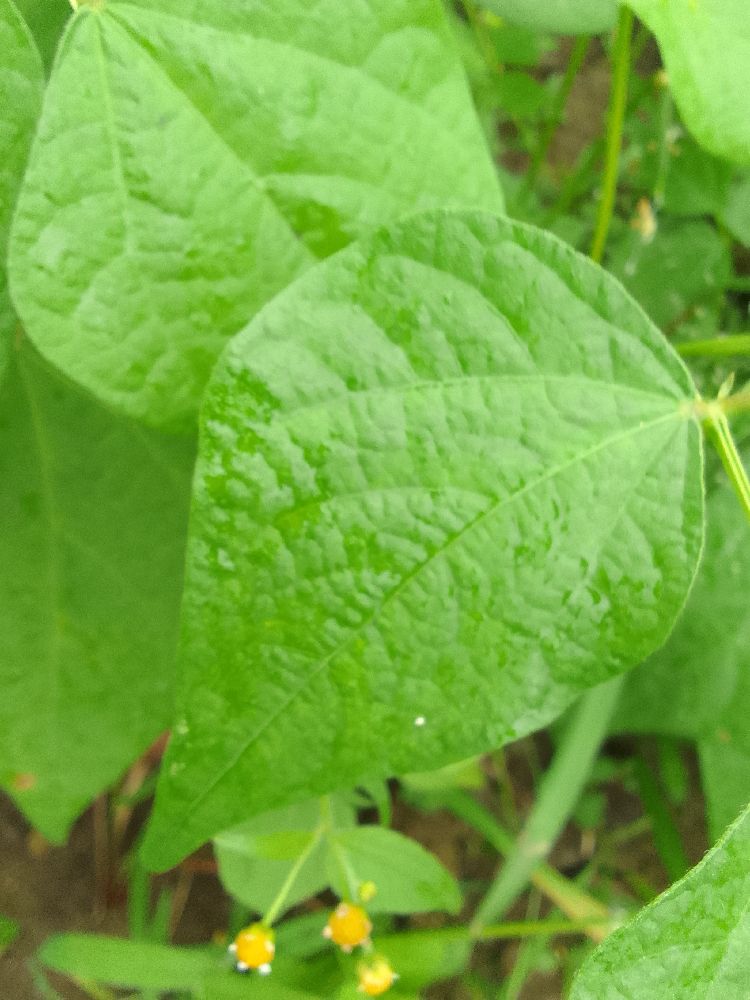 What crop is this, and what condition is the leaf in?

common bean, healthy
